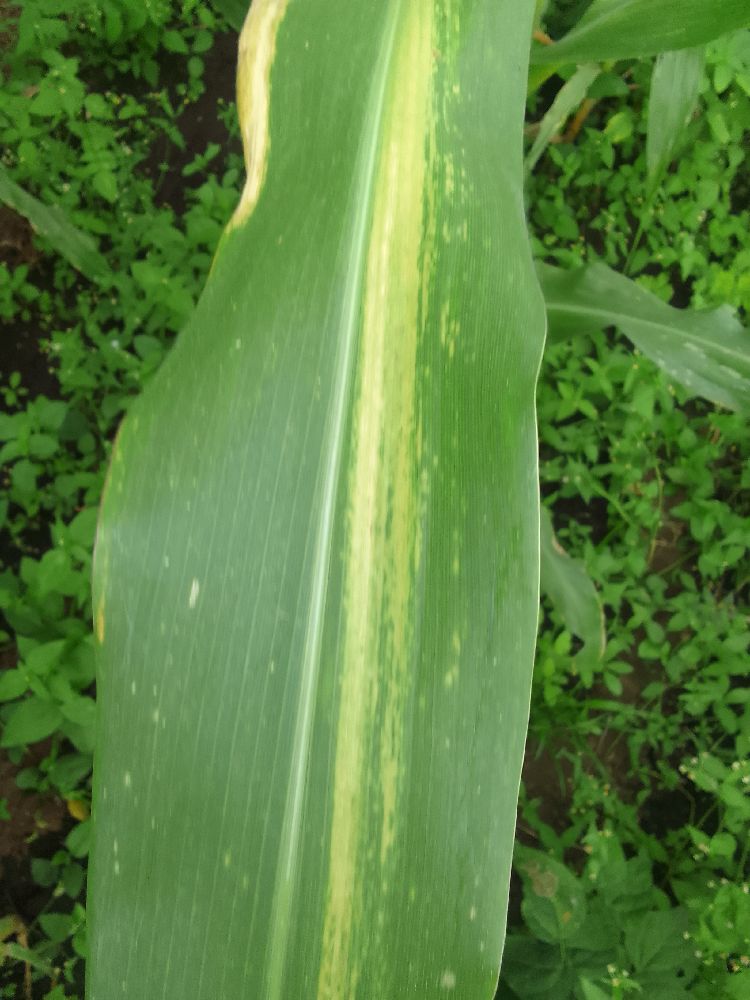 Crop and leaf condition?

maize, maize lethal necrosis
